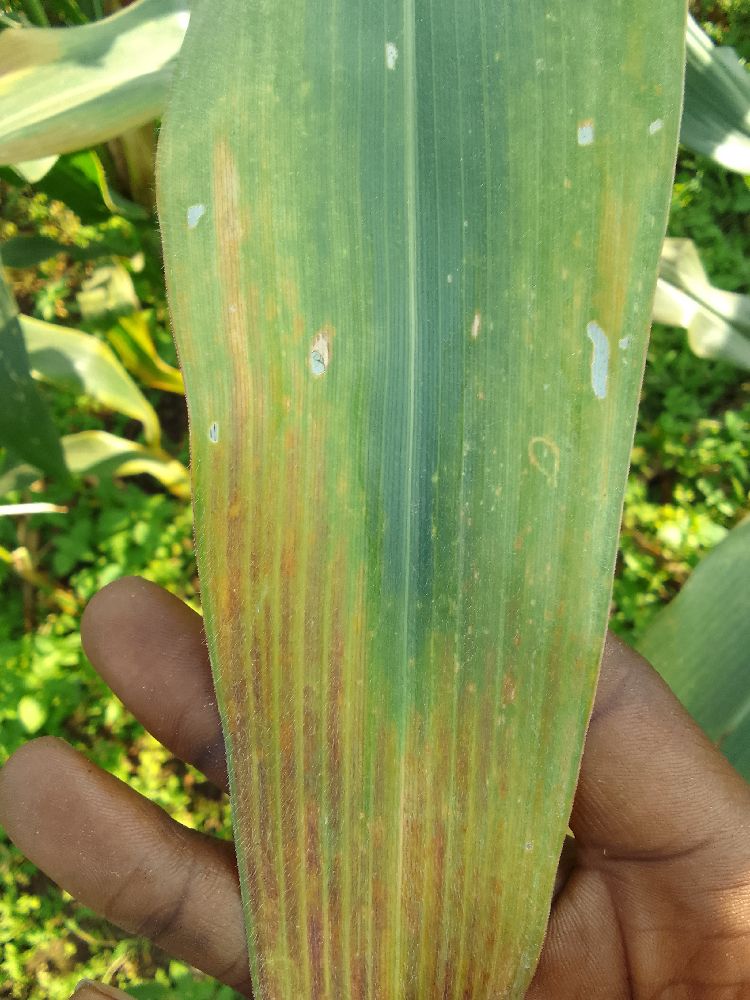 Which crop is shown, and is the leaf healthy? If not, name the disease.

maize, maize lethal necrosis
